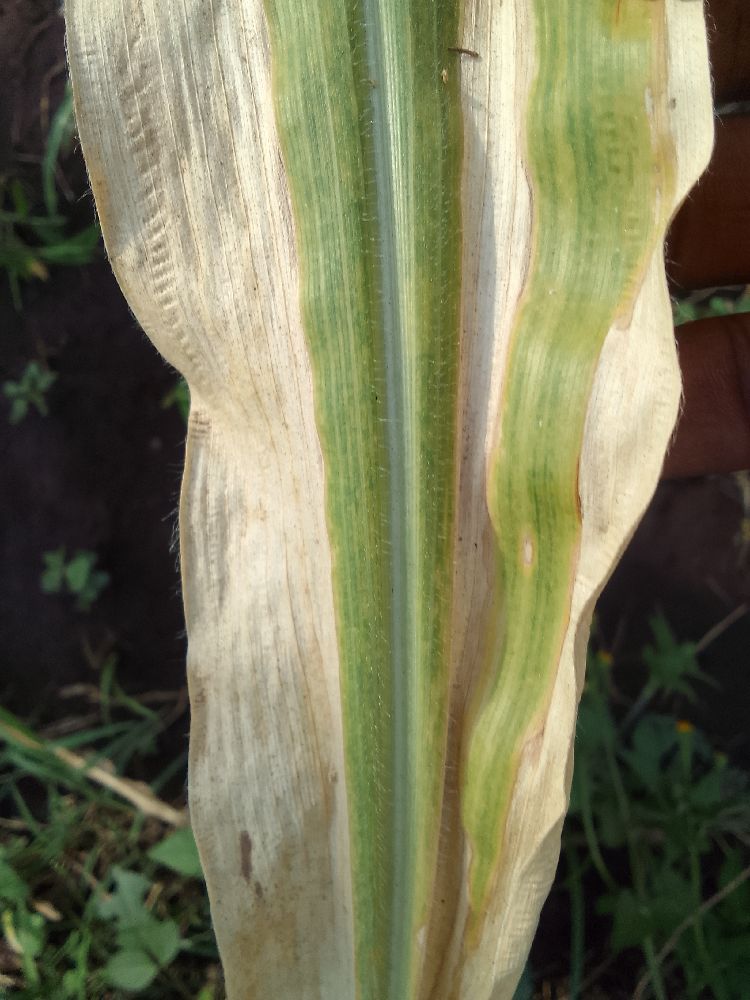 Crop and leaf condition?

maize, maize lethal necrosis
